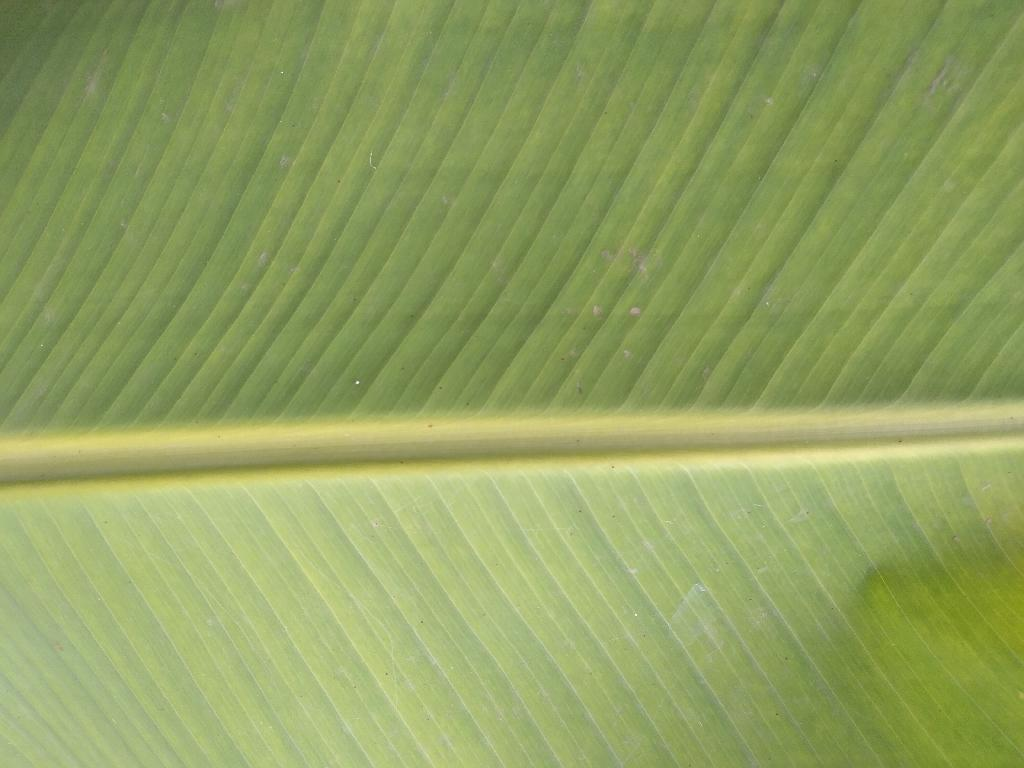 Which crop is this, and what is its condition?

banana, healthy
